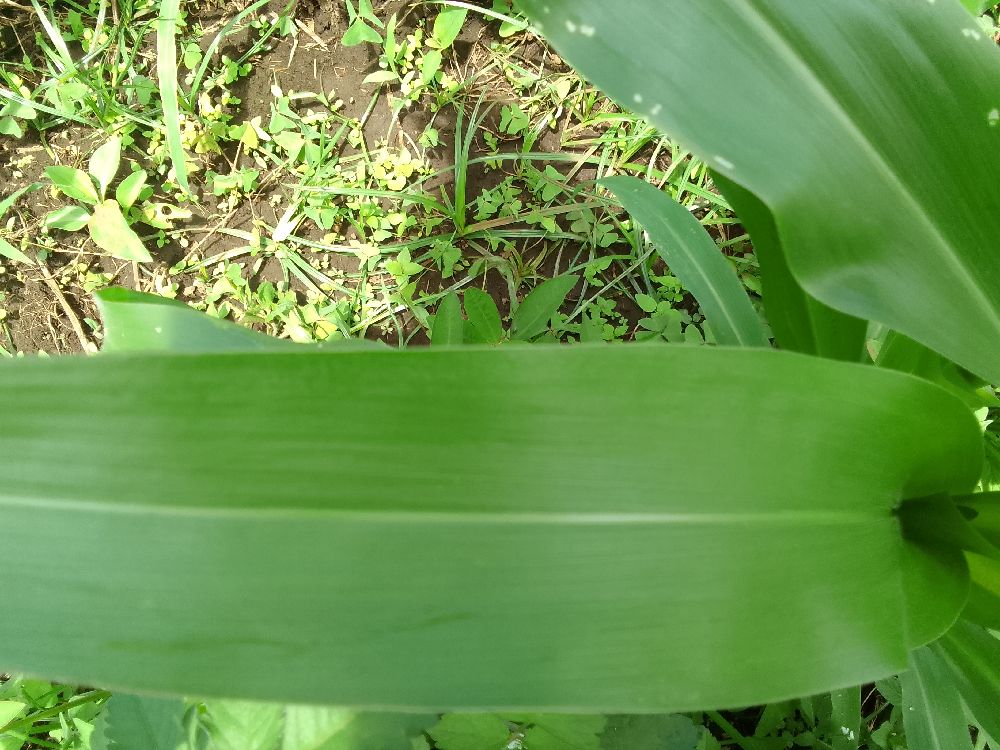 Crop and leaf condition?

maize, healthy
